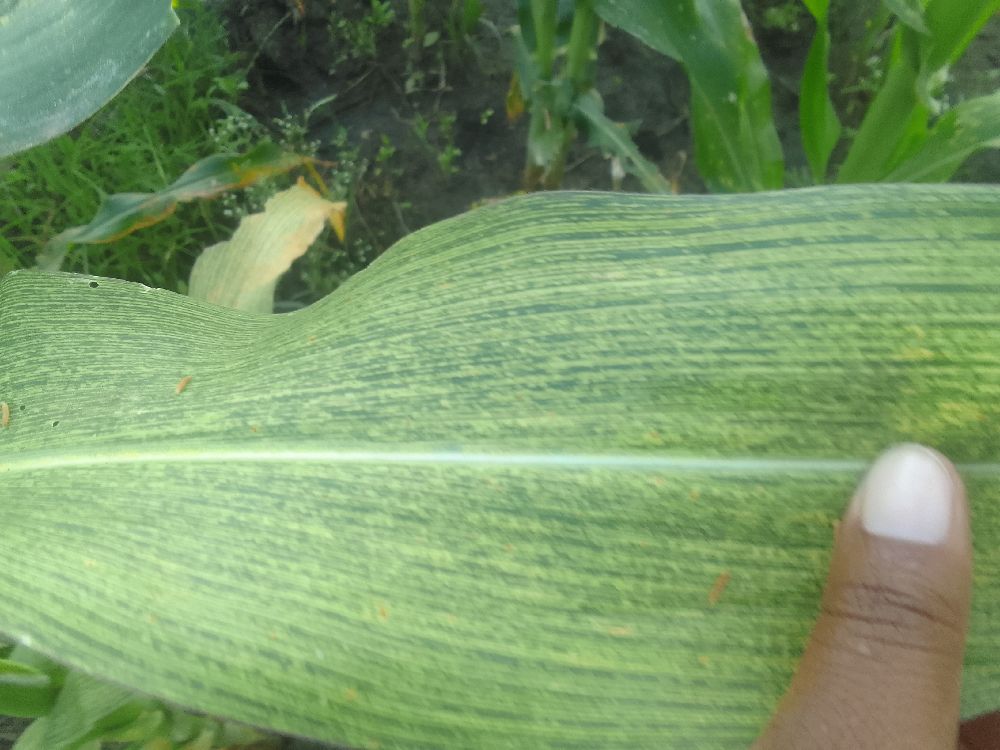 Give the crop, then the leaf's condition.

maize, maize streak virus
